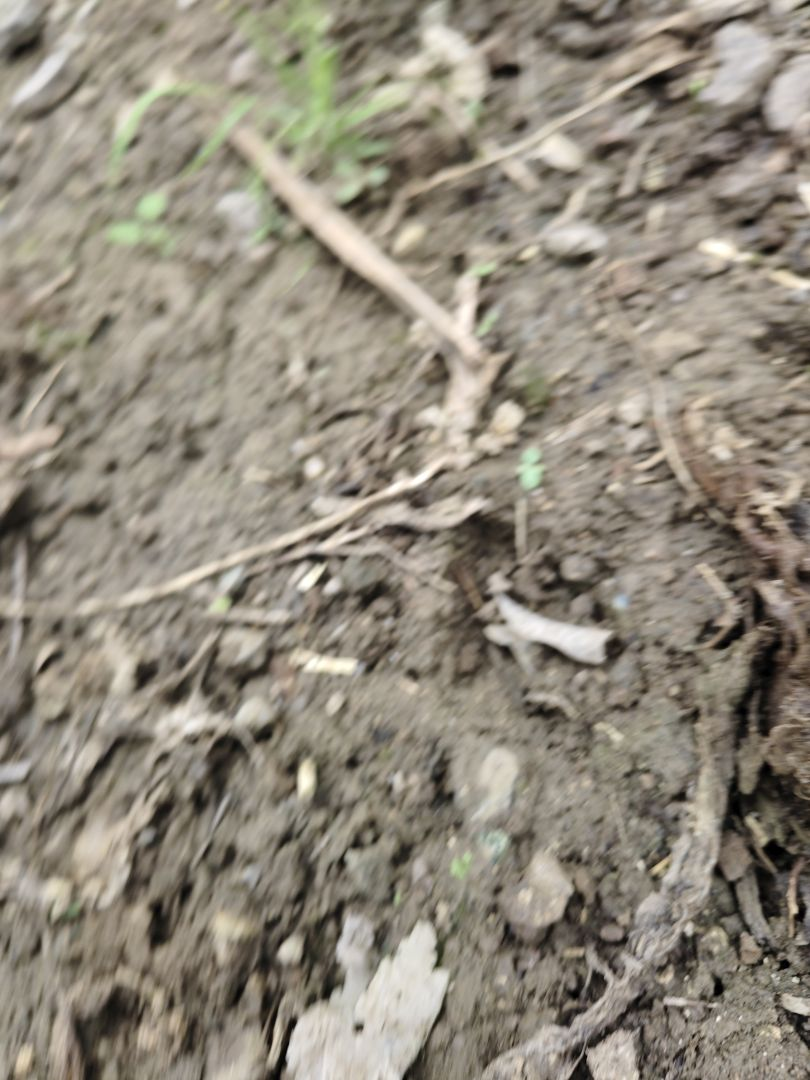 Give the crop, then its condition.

taro, root rot
